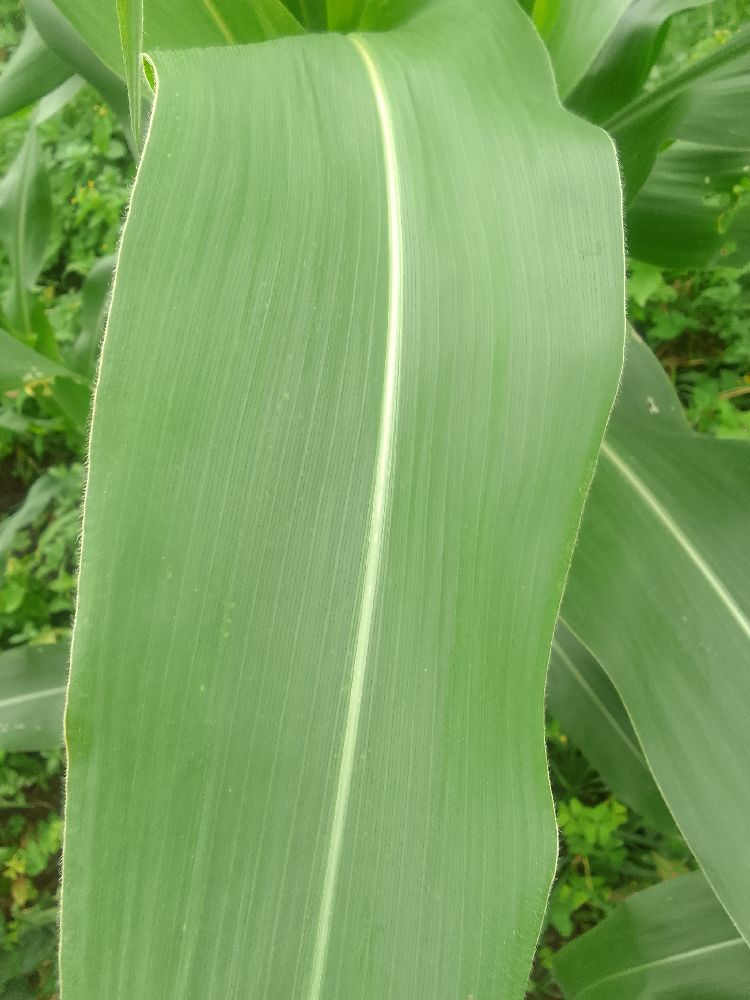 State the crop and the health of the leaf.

maize, healthy
